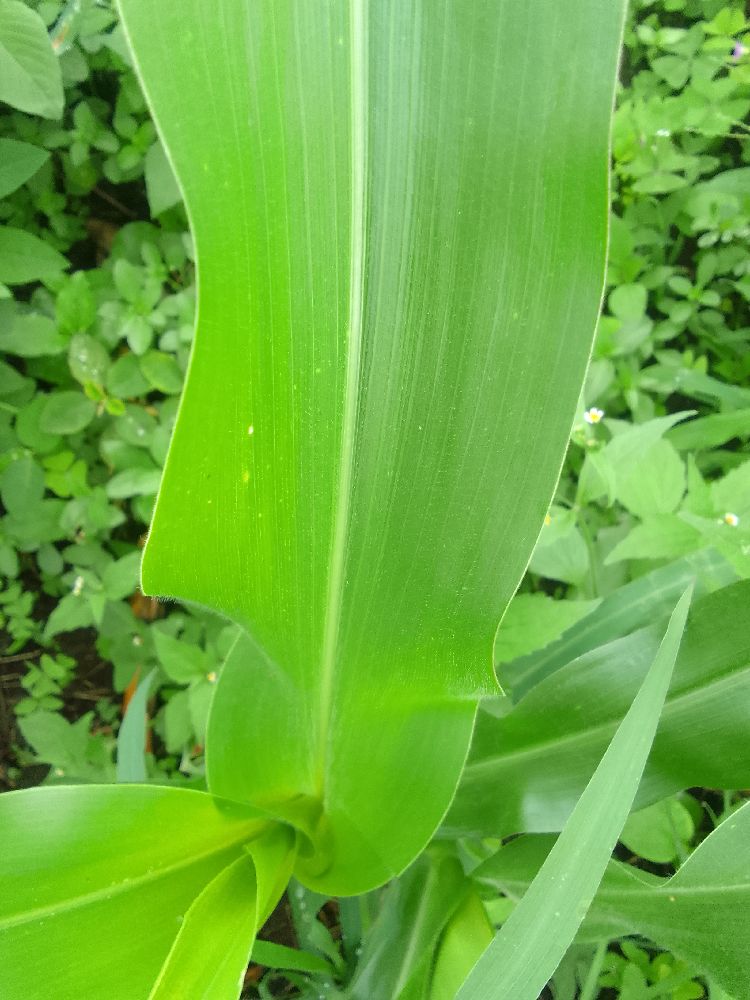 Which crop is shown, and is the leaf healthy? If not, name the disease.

maize, healthy
